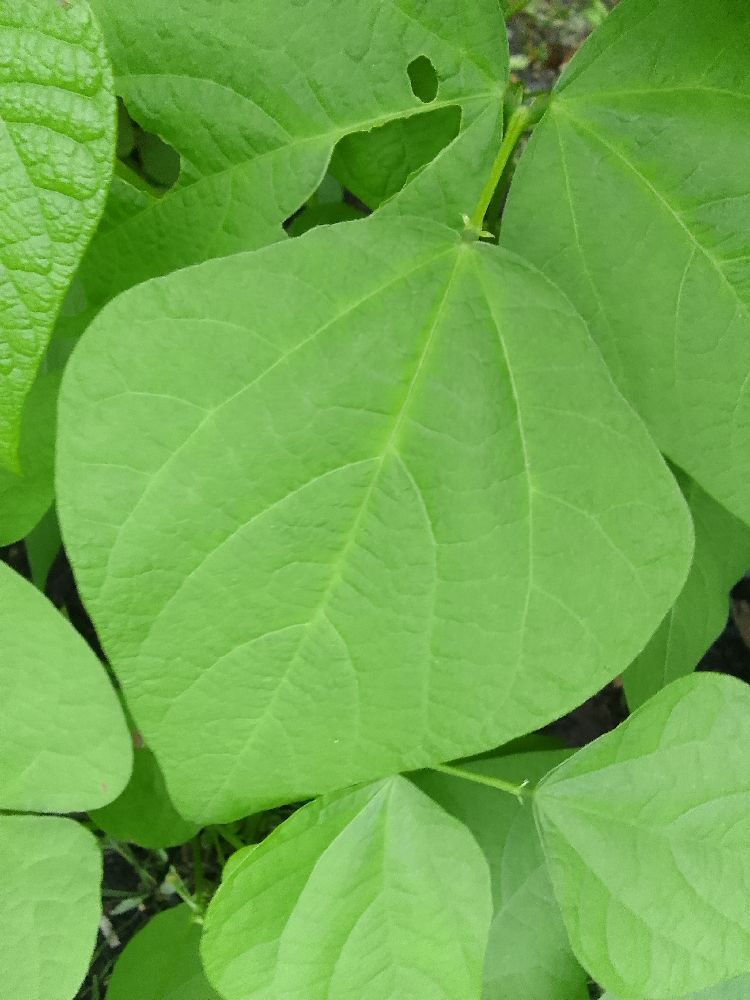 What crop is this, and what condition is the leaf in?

common bean, healthy
